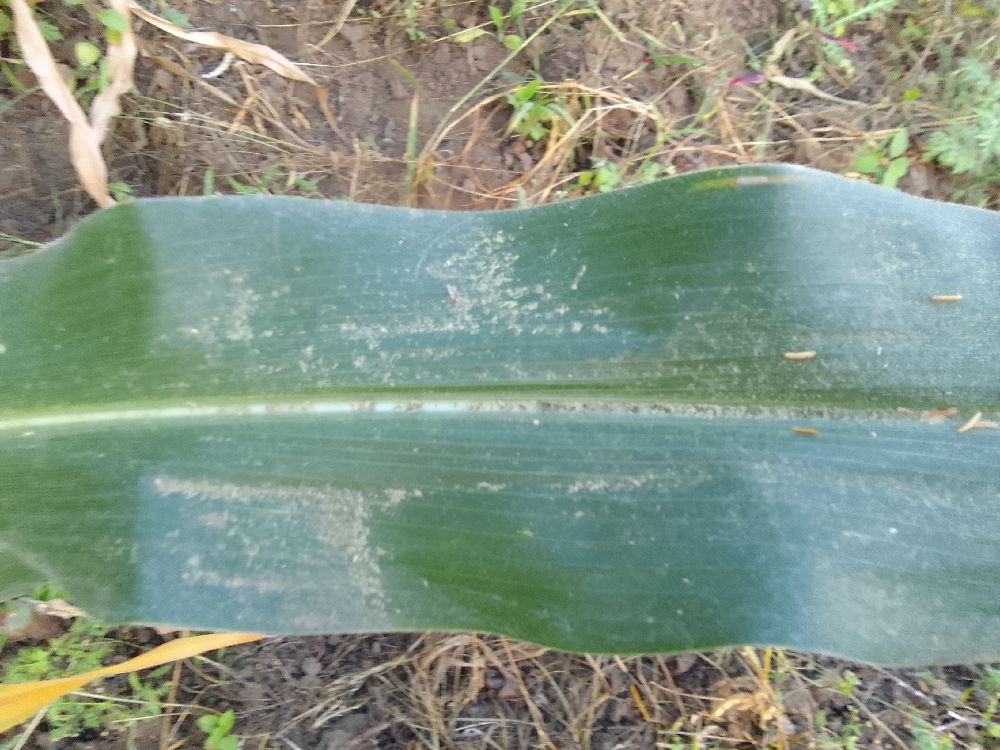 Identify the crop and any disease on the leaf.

maize, healthy
